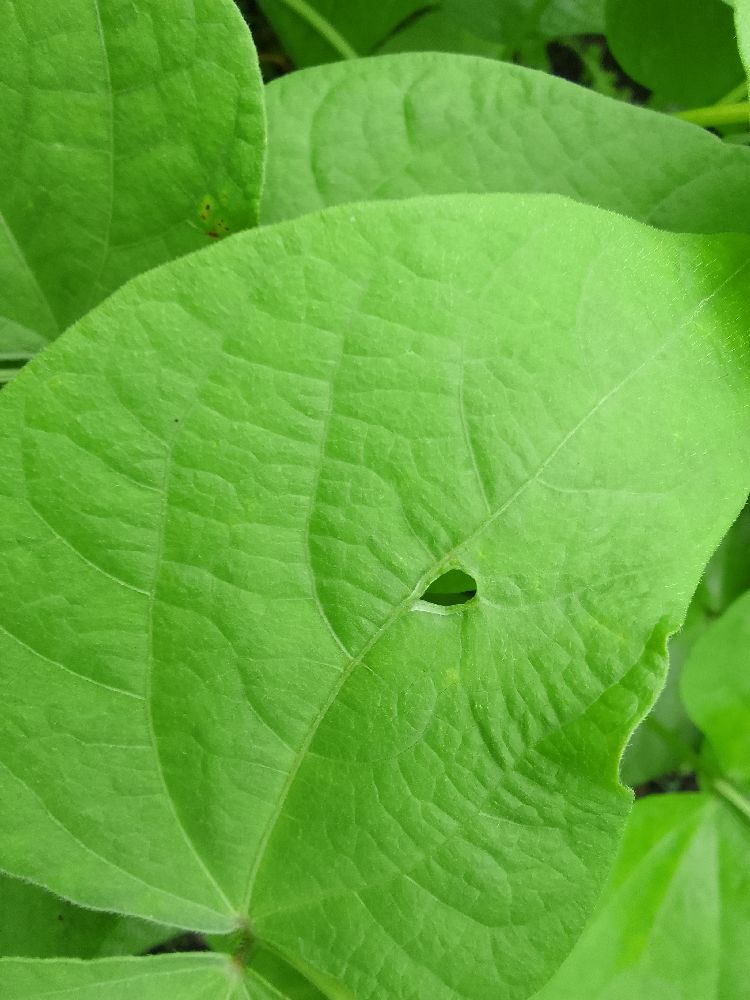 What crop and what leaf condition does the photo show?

common bean, healthy
